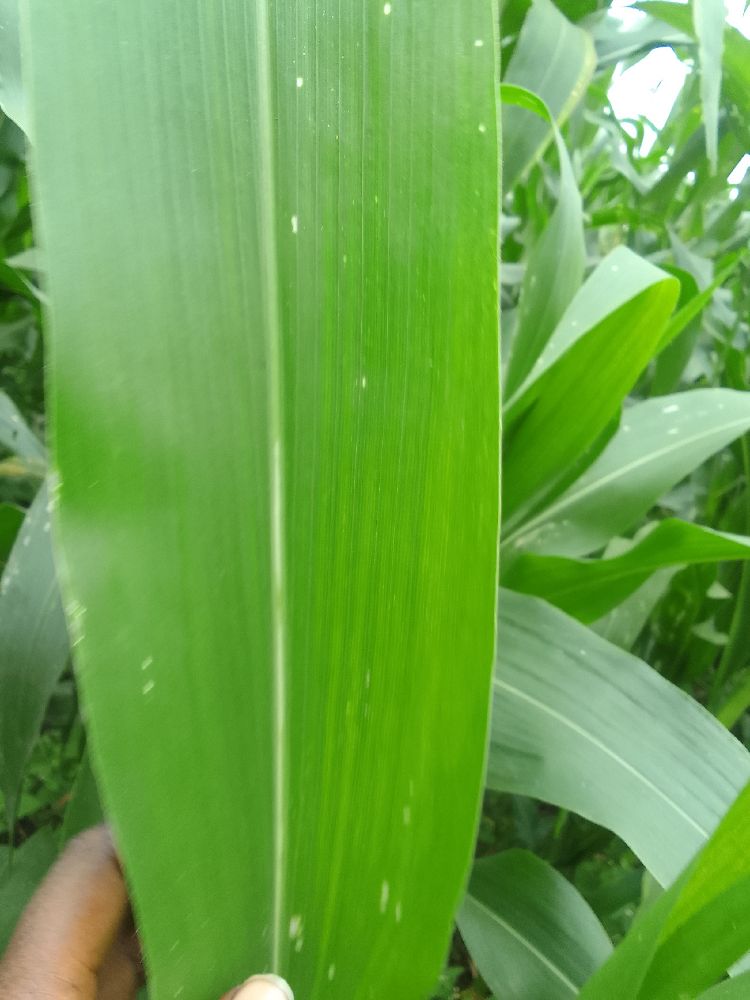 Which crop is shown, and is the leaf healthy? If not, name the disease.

maize, healthy
